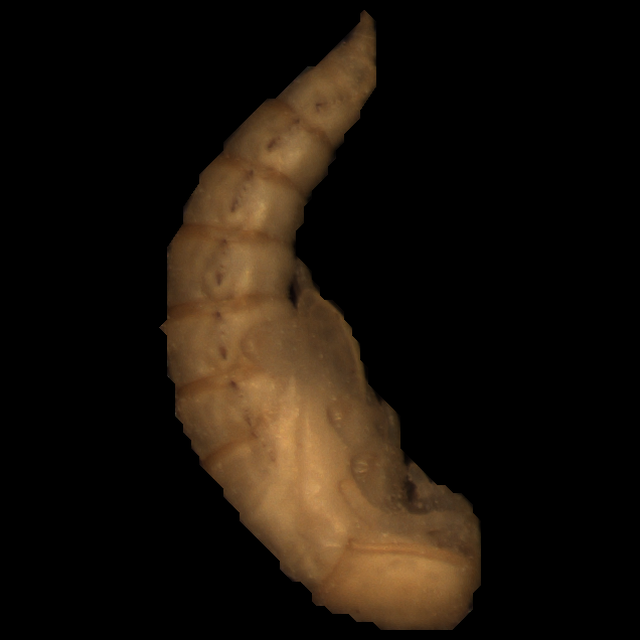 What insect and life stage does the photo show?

mealworm pupa
